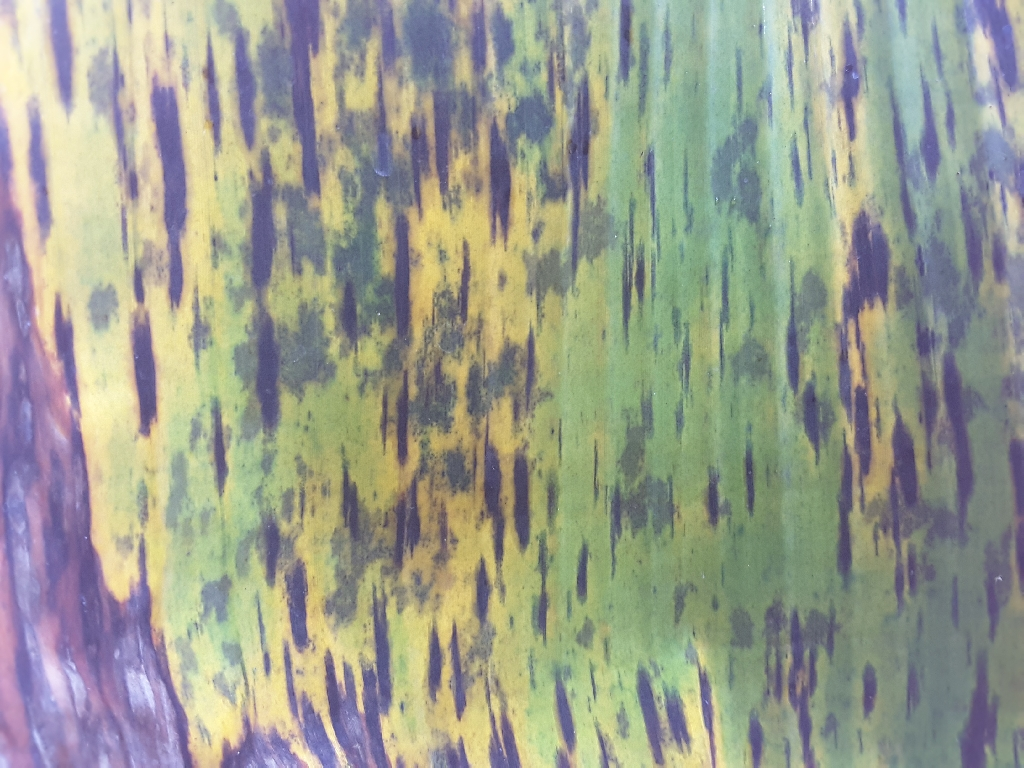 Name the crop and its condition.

banana, black sigatoka
